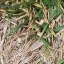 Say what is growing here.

grass
